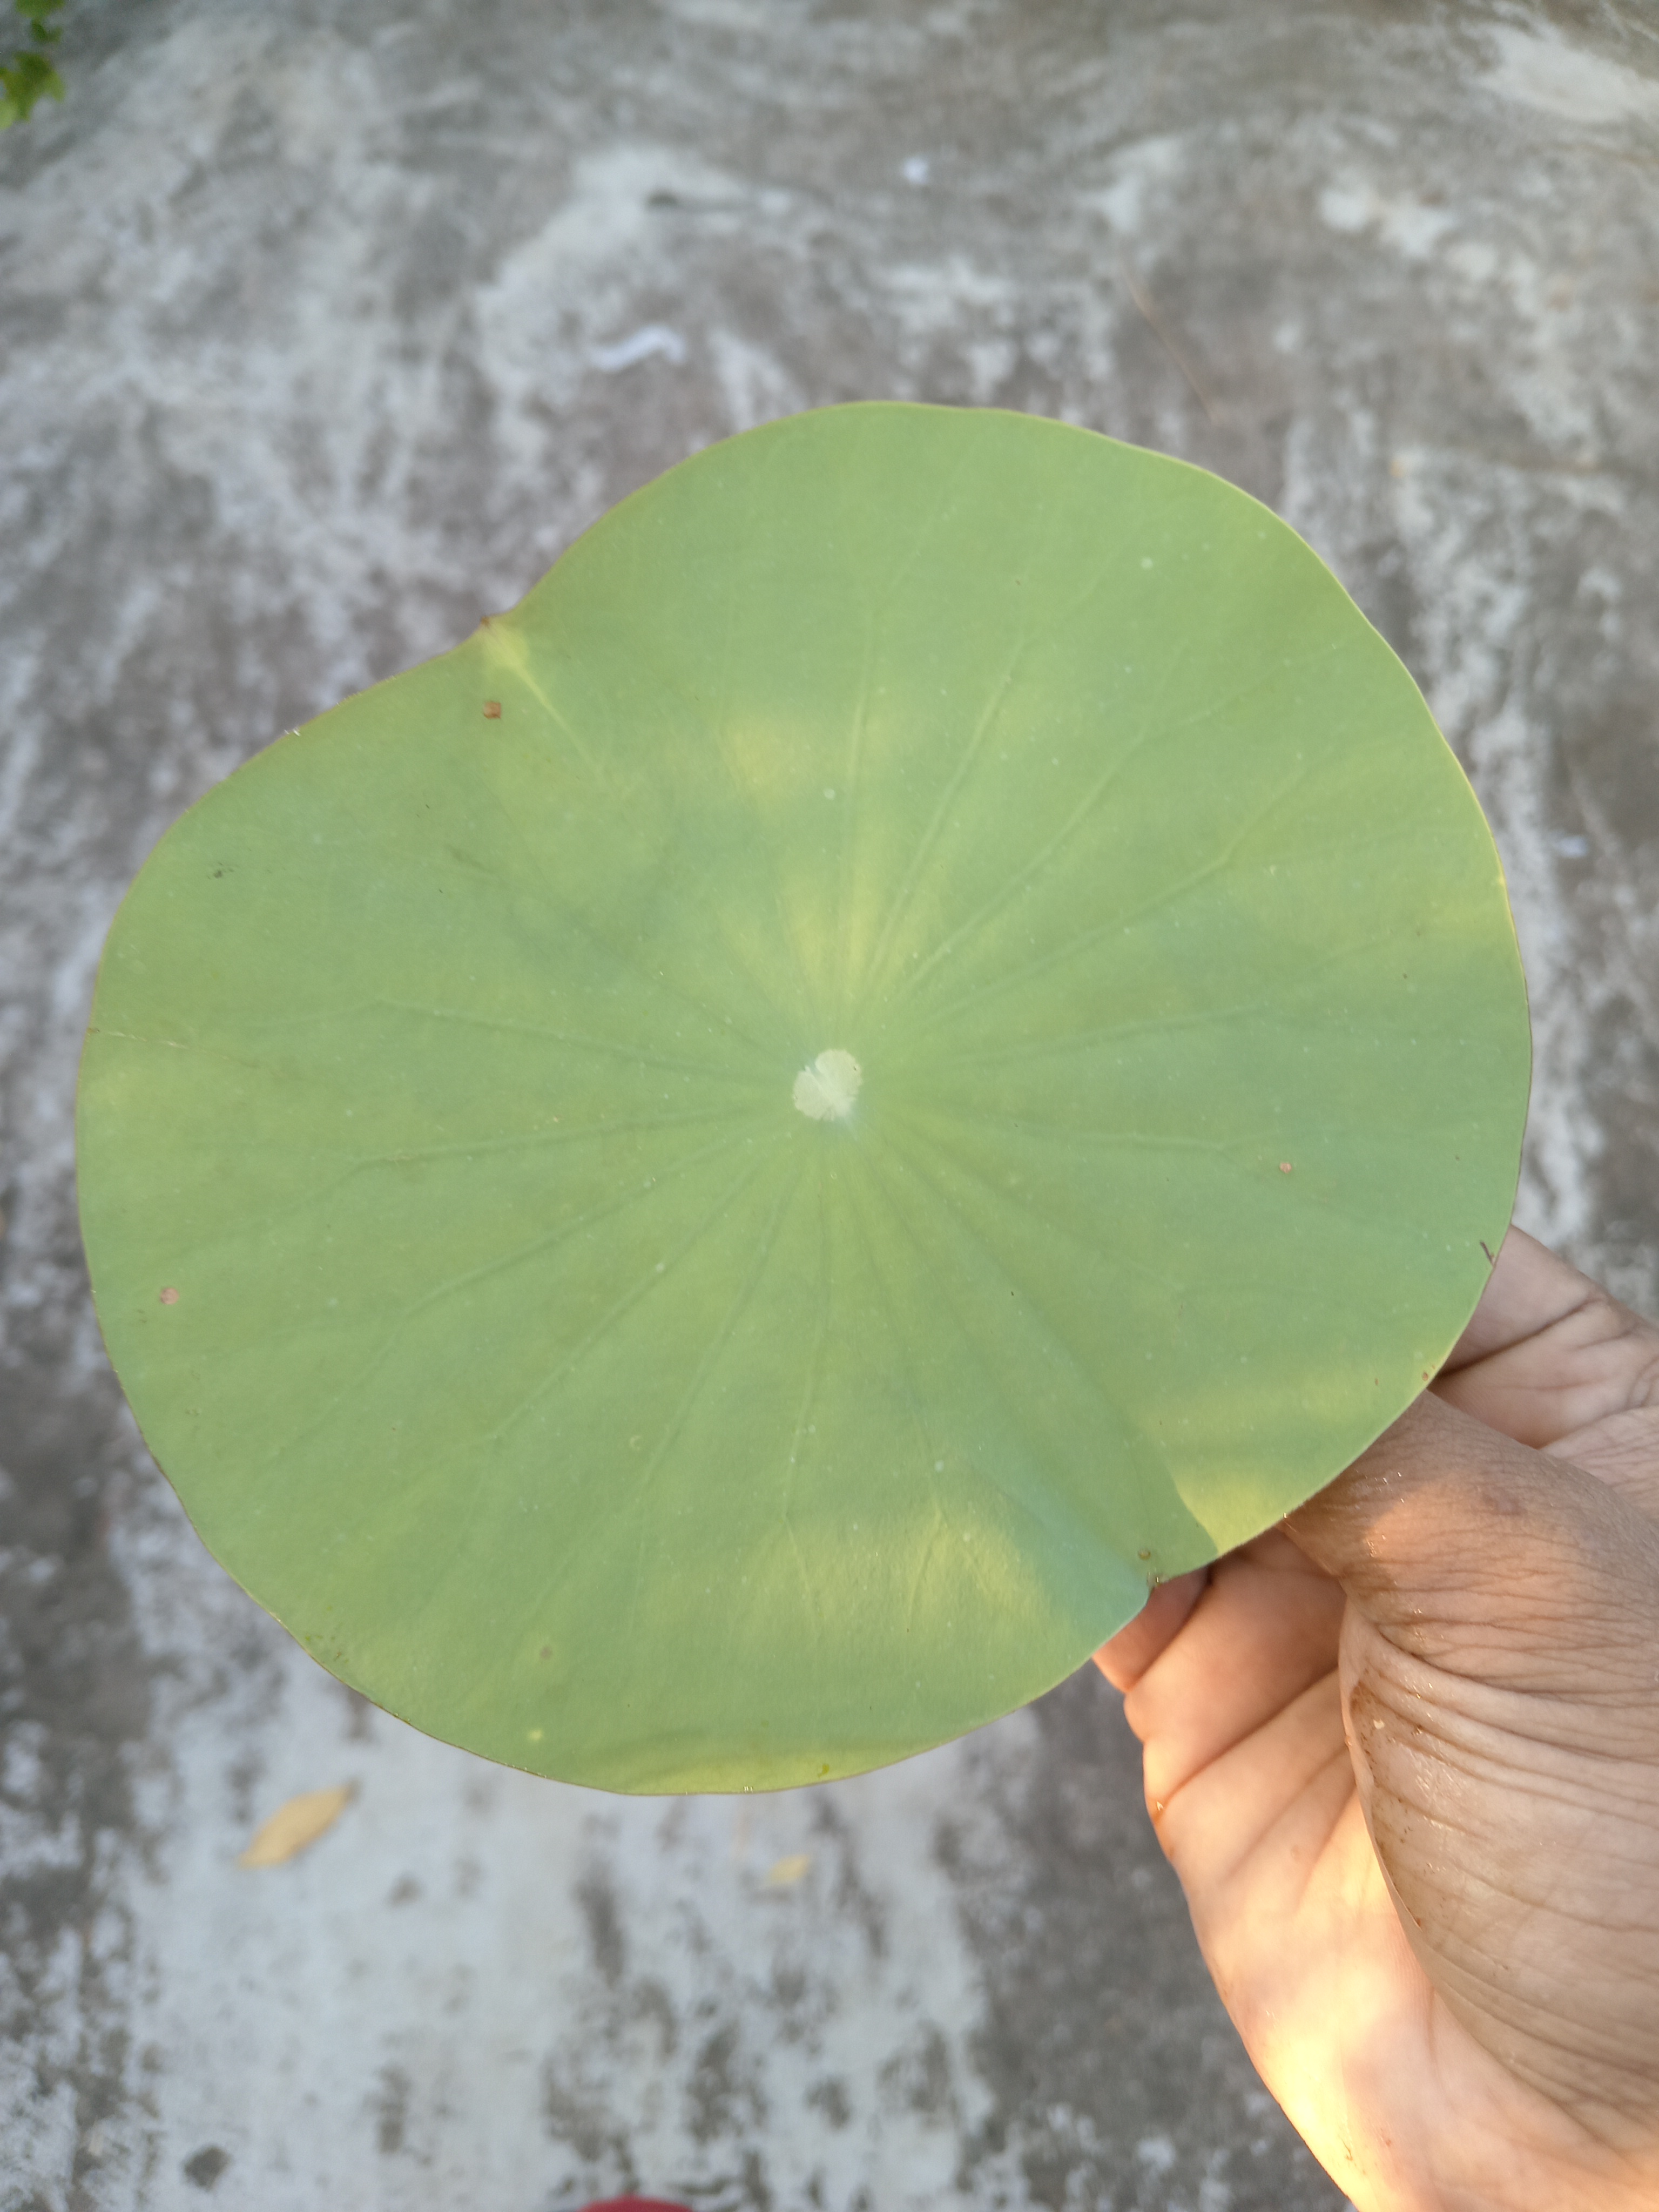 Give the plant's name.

lotus
